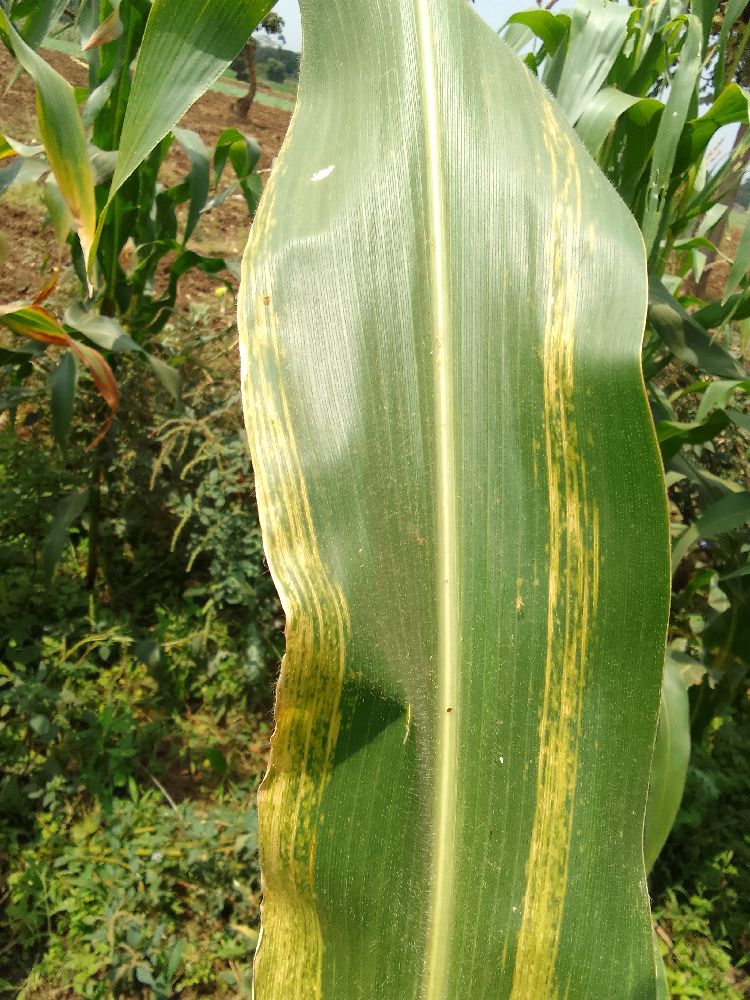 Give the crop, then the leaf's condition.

maize, maize lethal necrosis
